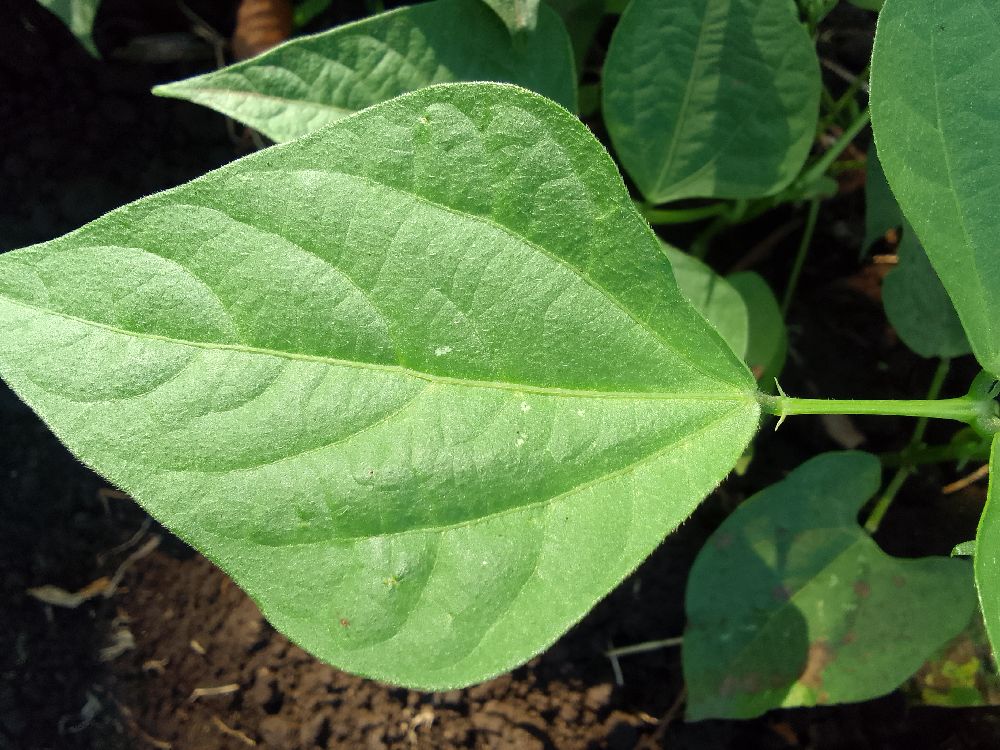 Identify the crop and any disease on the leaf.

common bean, healthy
